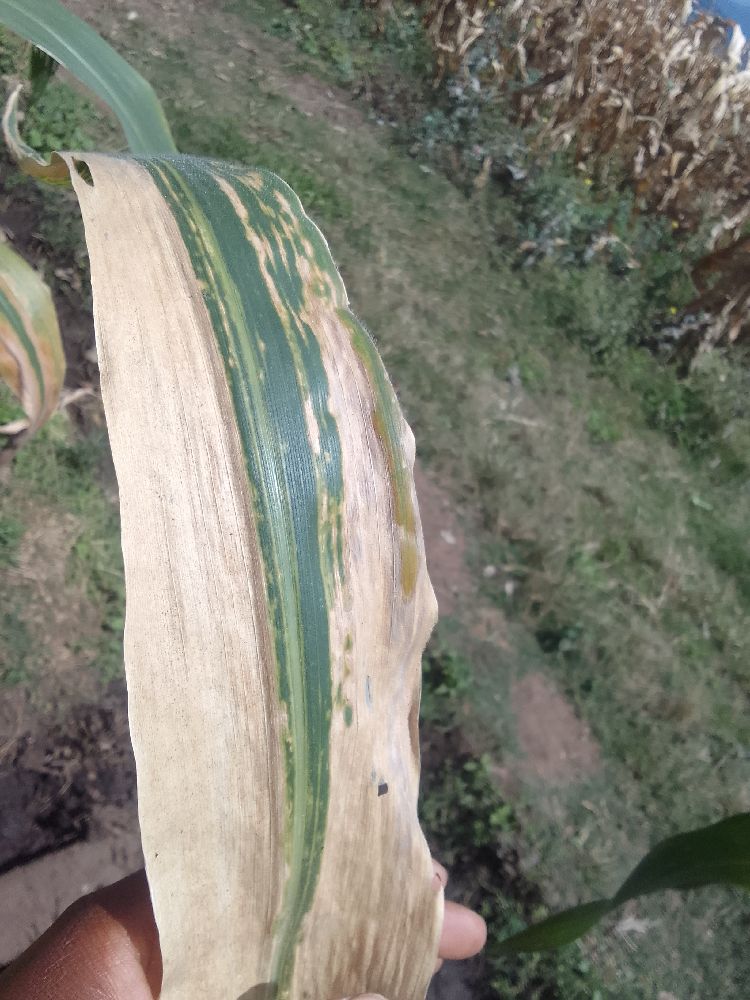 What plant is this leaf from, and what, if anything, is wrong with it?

maize, maize lethal necrosis
